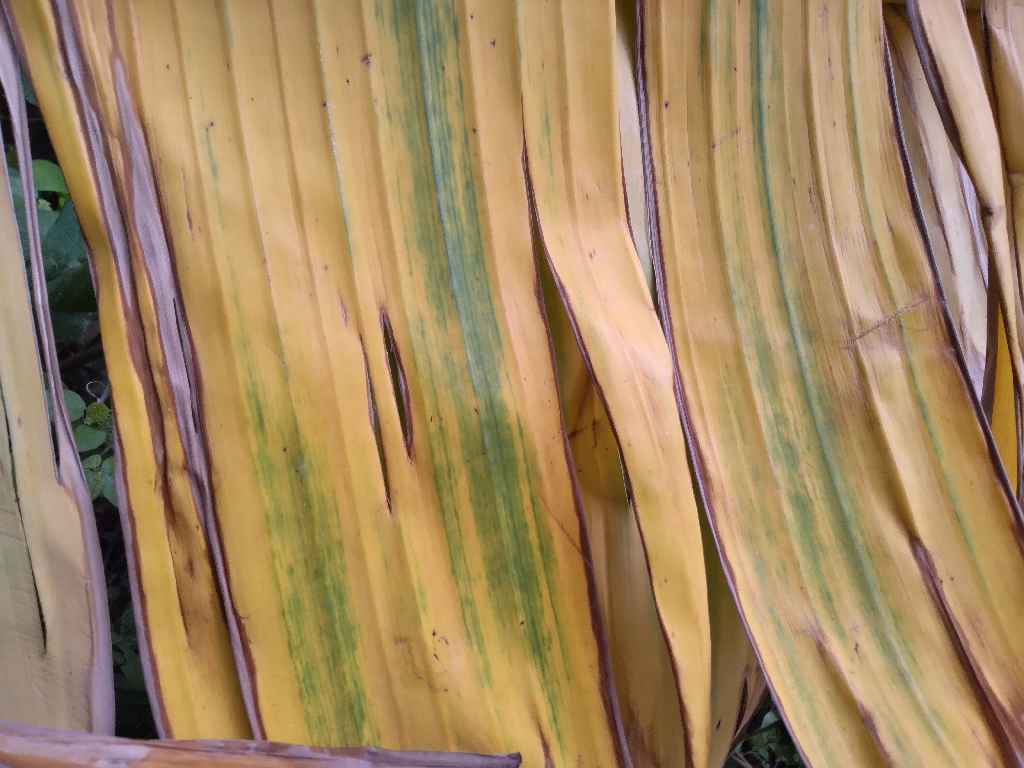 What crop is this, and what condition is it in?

banana, fusarium wilt race 1
